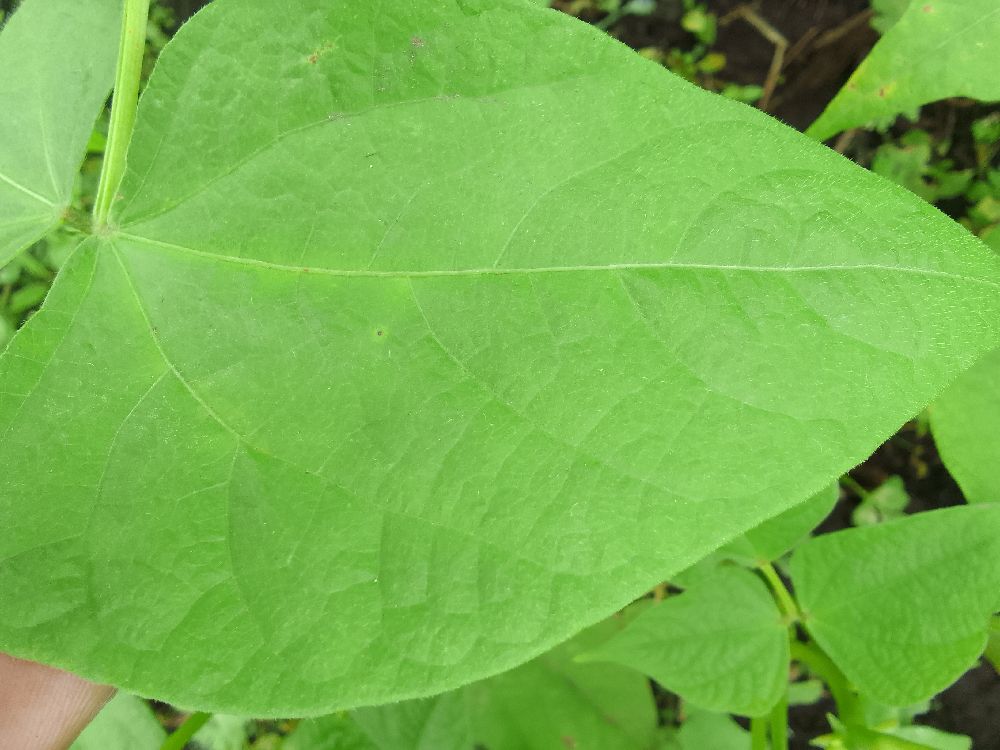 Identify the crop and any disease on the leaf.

common bean, healthy
